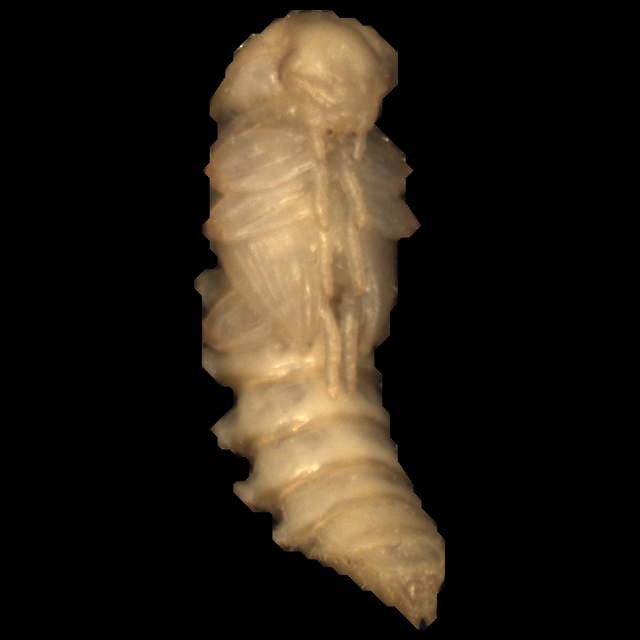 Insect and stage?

mealworm pupa
